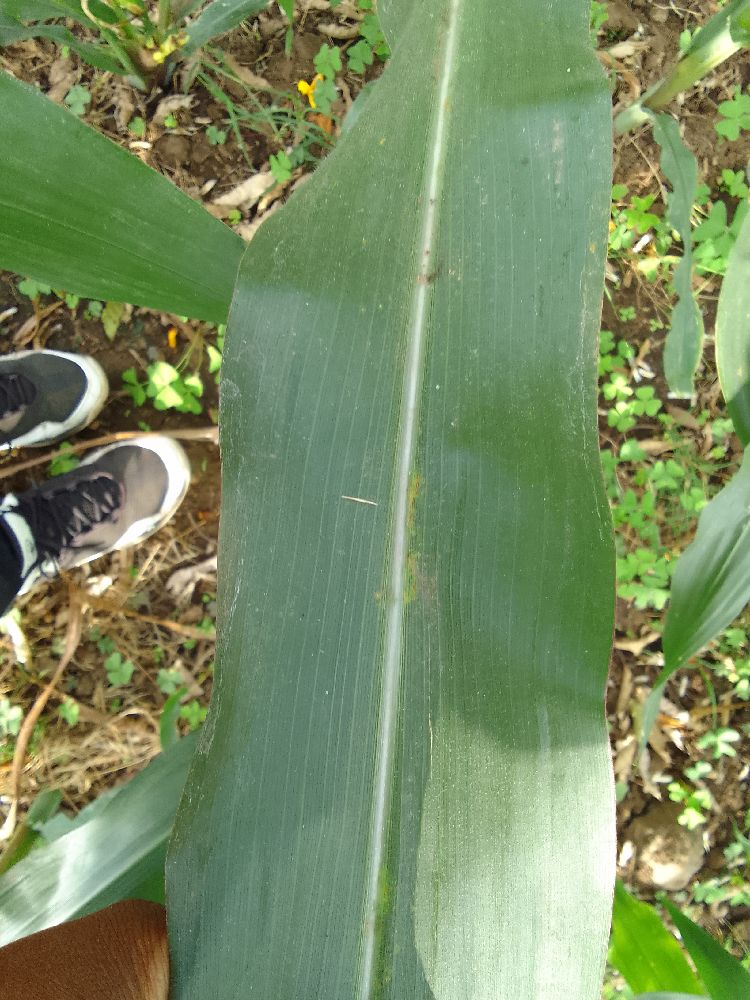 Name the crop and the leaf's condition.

maize, healthy
